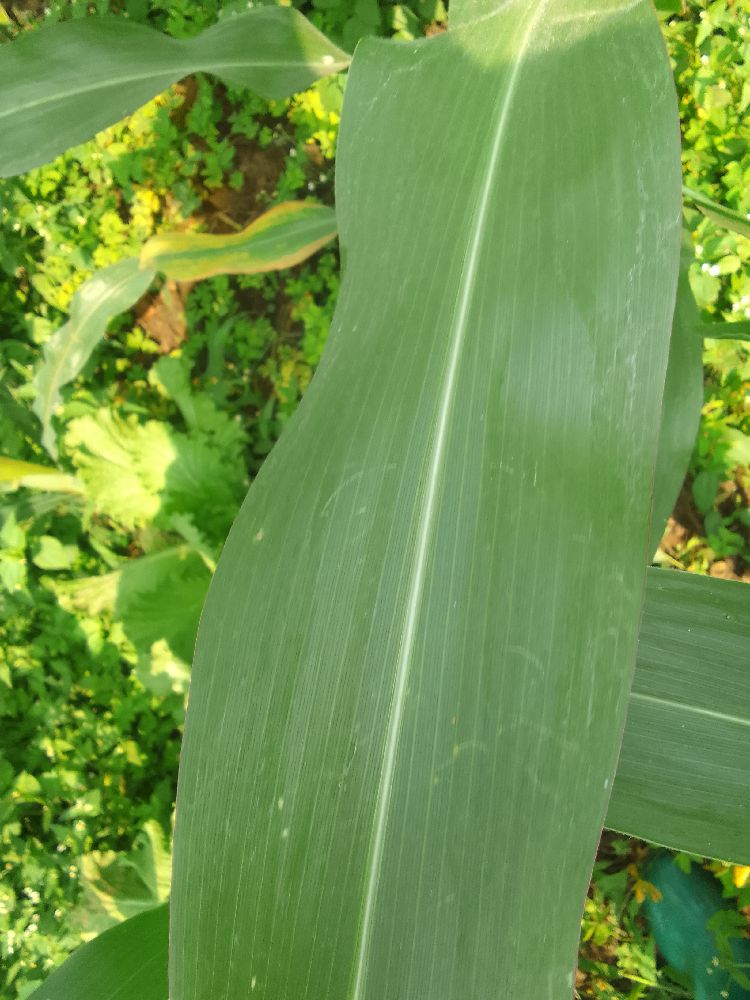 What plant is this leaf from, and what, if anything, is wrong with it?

maize, healthy
